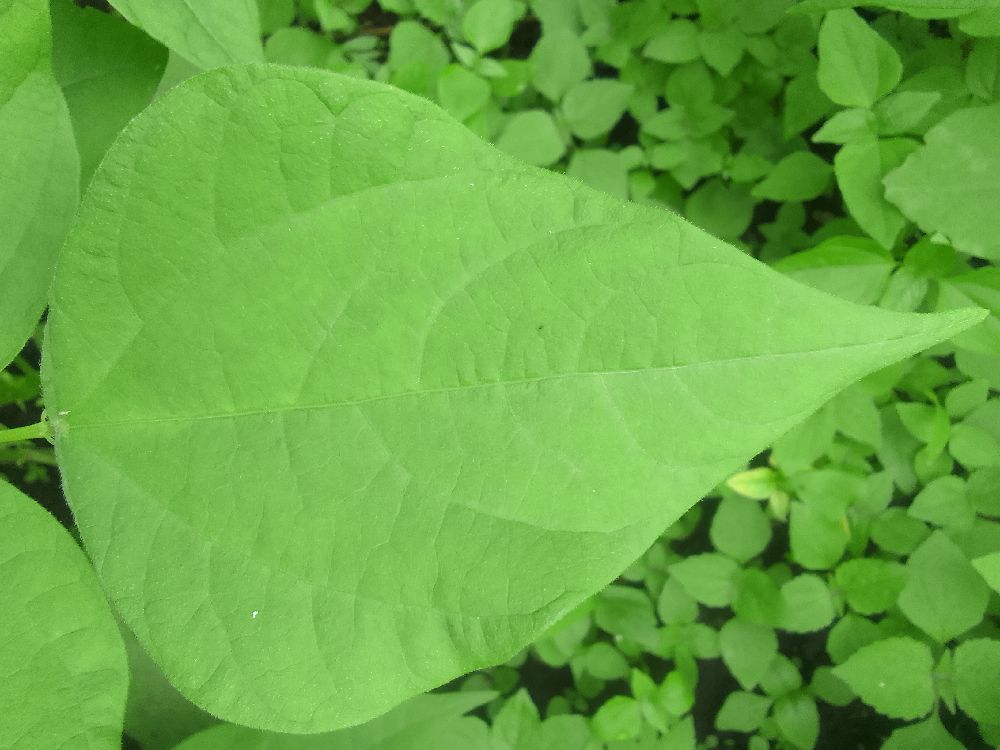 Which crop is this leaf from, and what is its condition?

common bean, healthy
